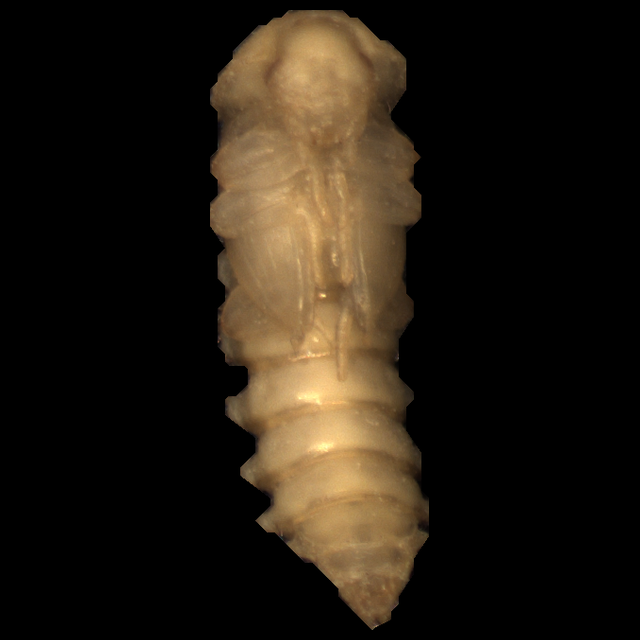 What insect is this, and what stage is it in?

mealworm pupa
